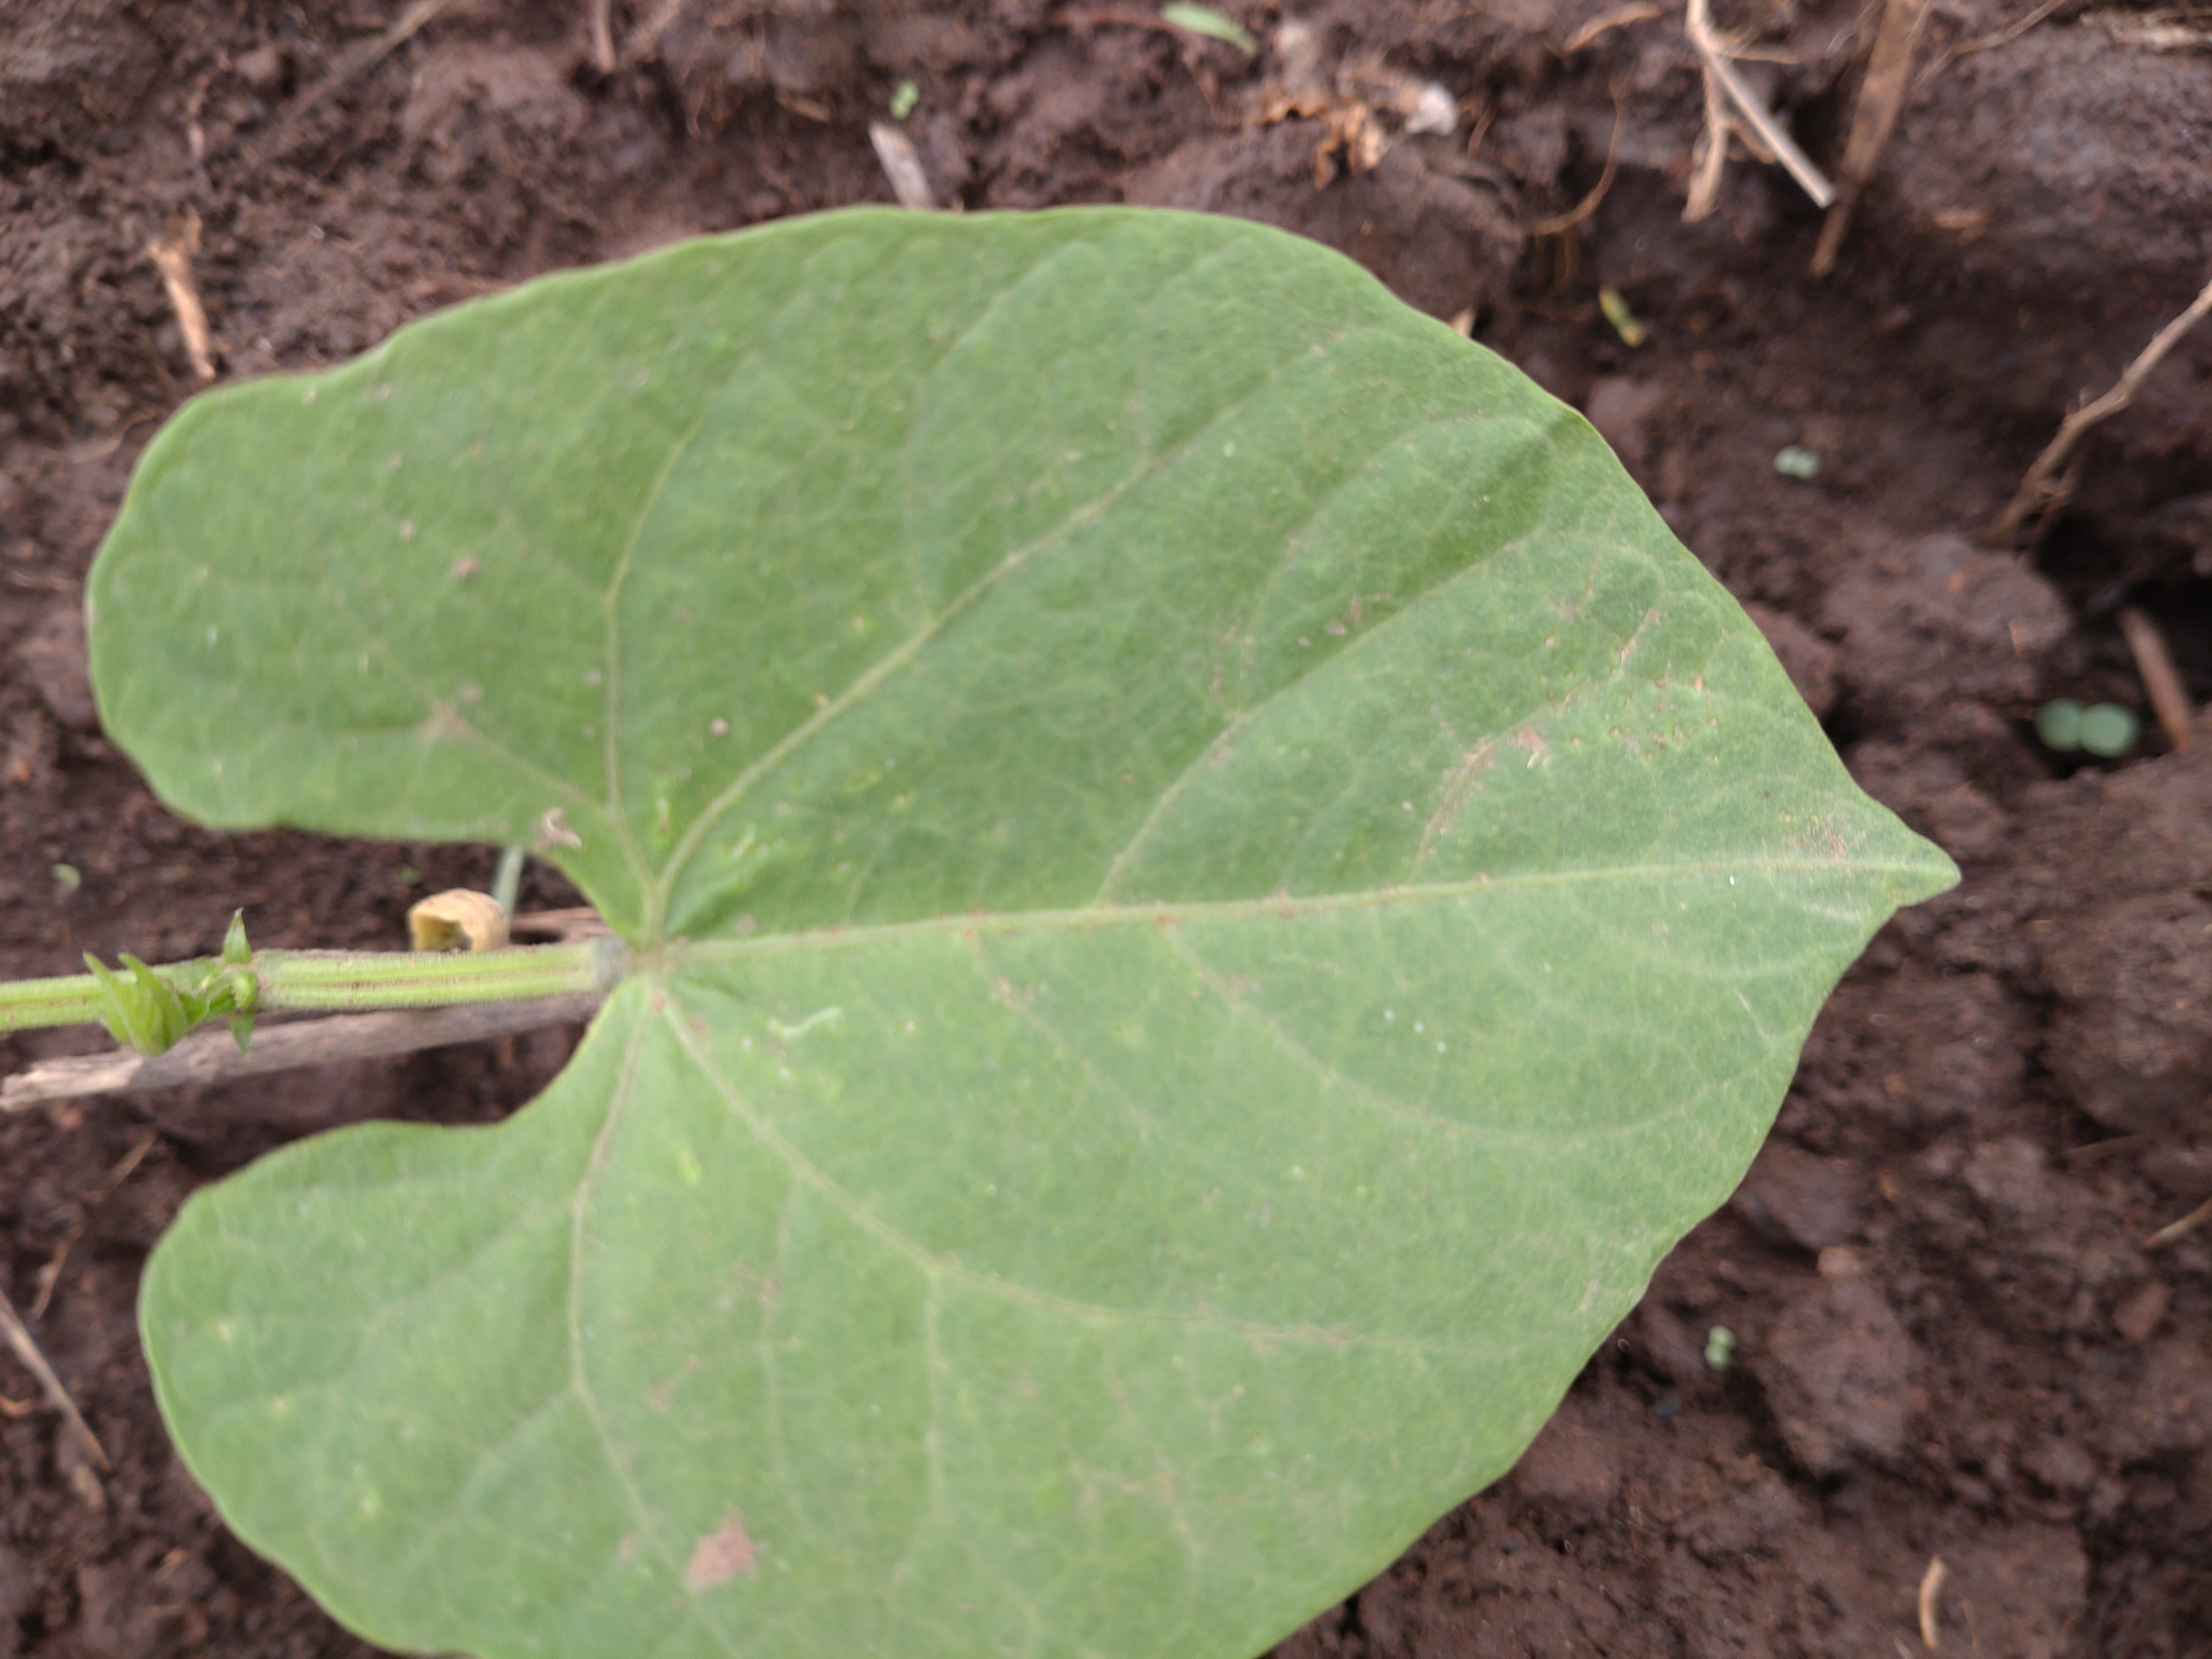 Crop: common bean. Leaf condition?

healthy
